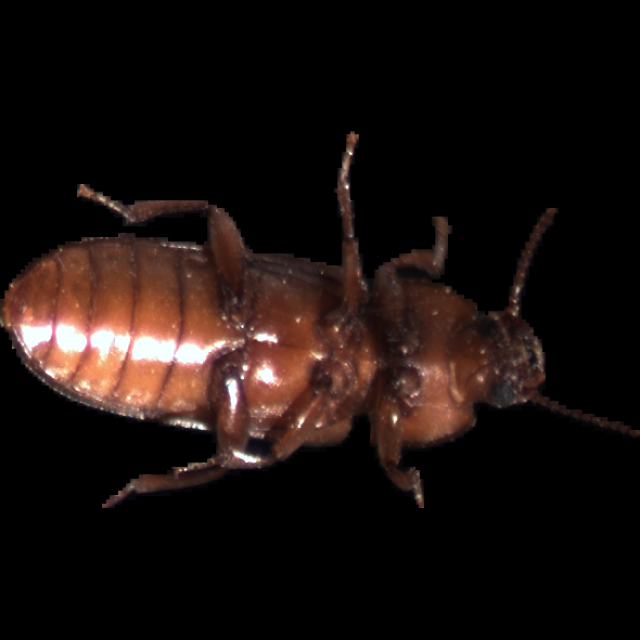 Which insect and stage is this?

mealworm beetle
